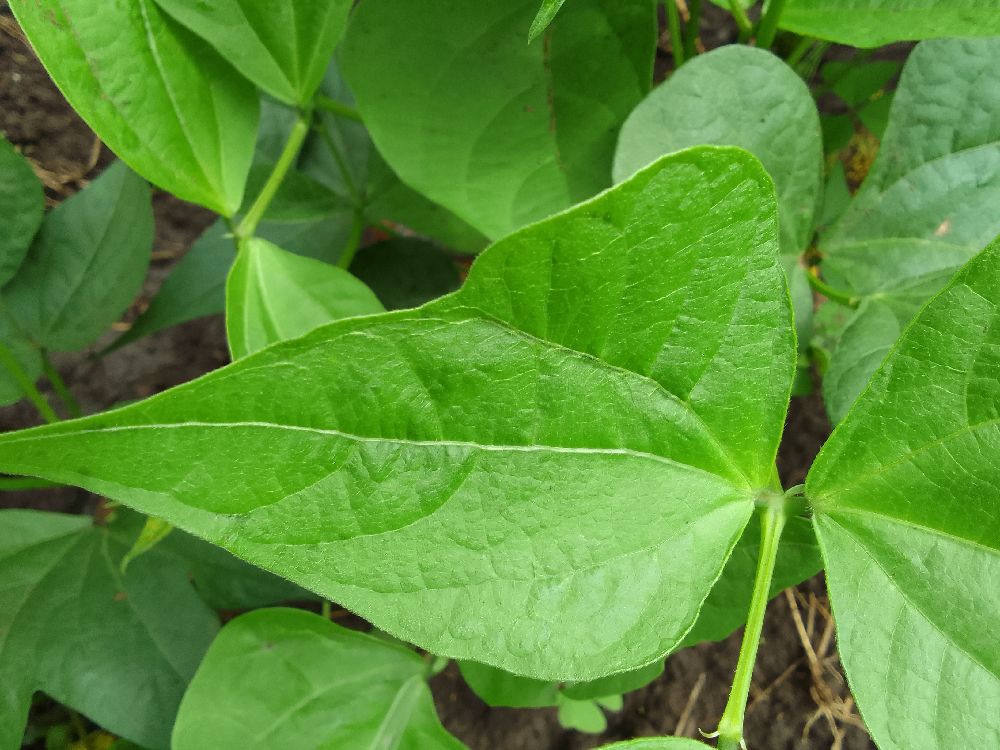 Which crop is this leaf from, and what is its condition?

common bean, healthy
